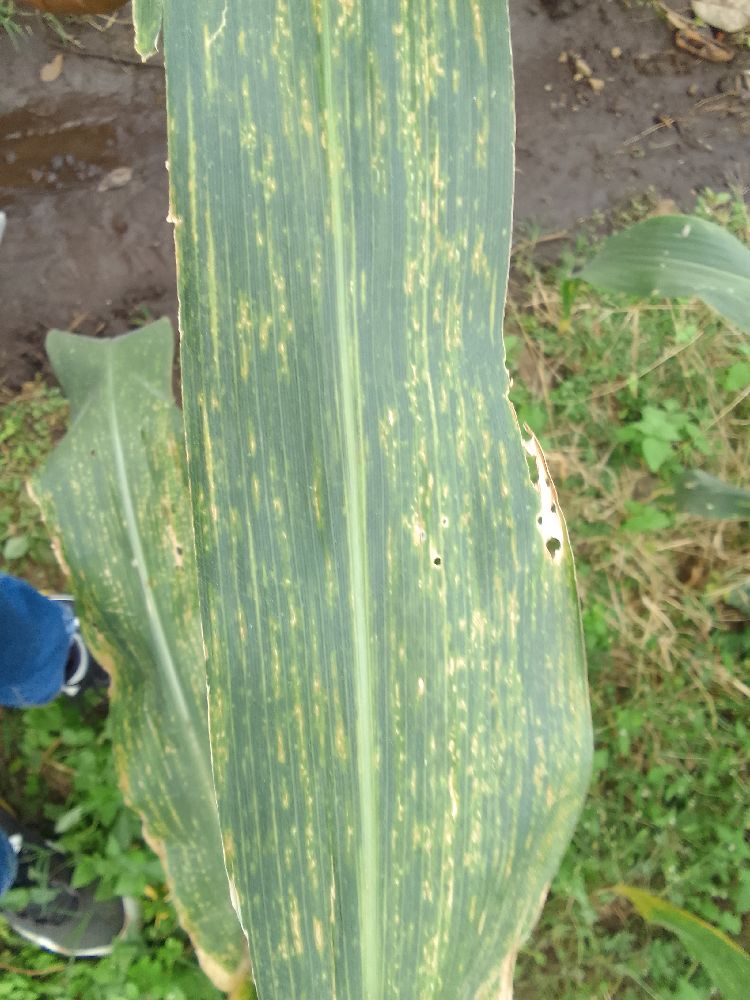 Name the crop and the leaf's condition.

maize, maize lethal necrosis
